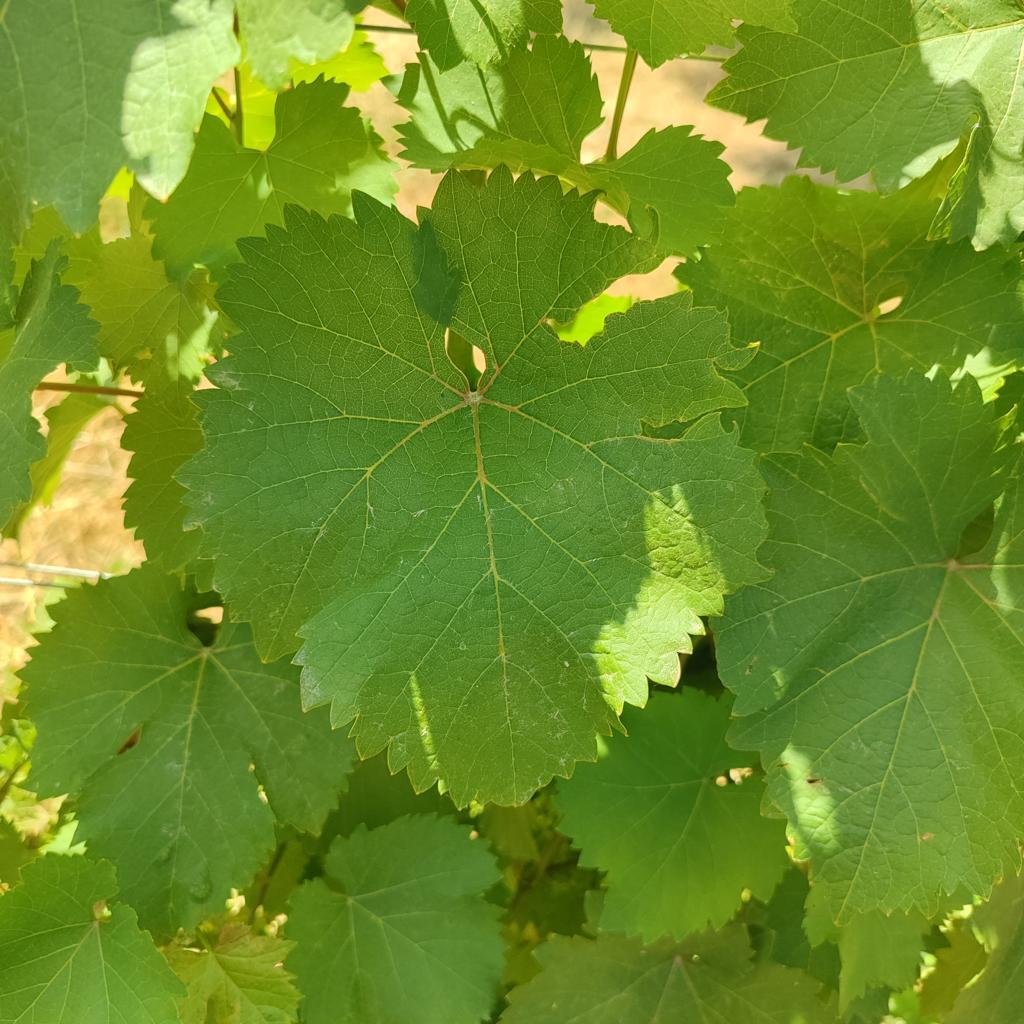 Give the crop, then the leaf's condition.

grapevine, healthy
